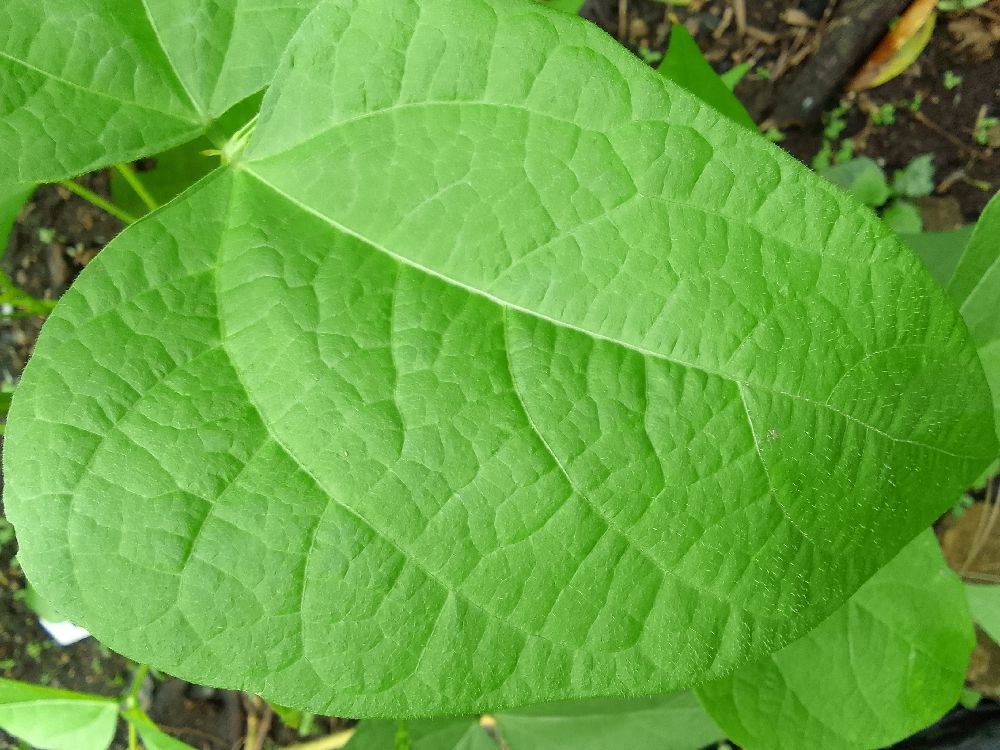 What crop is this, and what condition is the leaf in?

common bean, healthy
